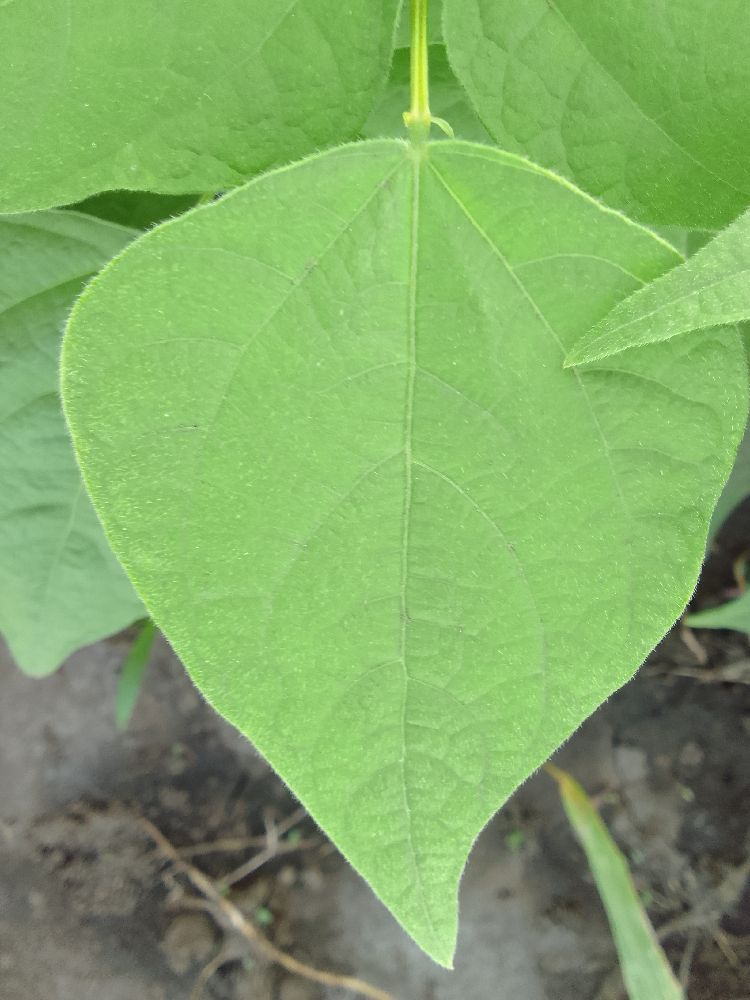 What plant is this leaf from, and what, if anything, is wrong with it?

common bean, healthy
